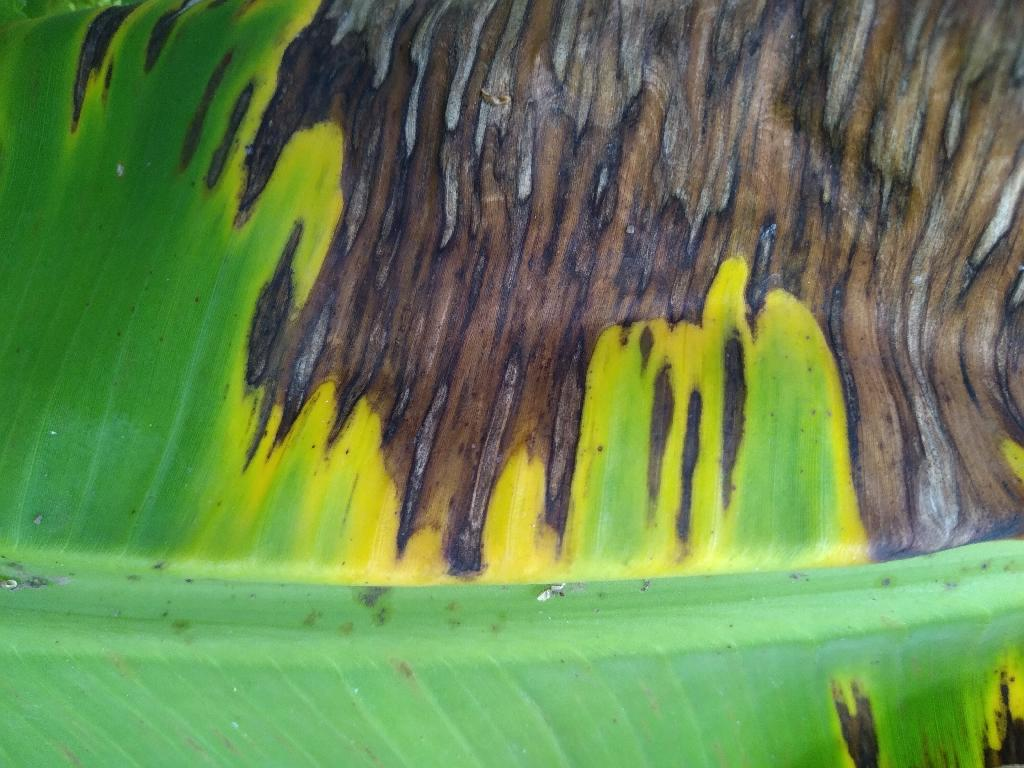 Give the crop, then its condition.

banana, black sigatoka
